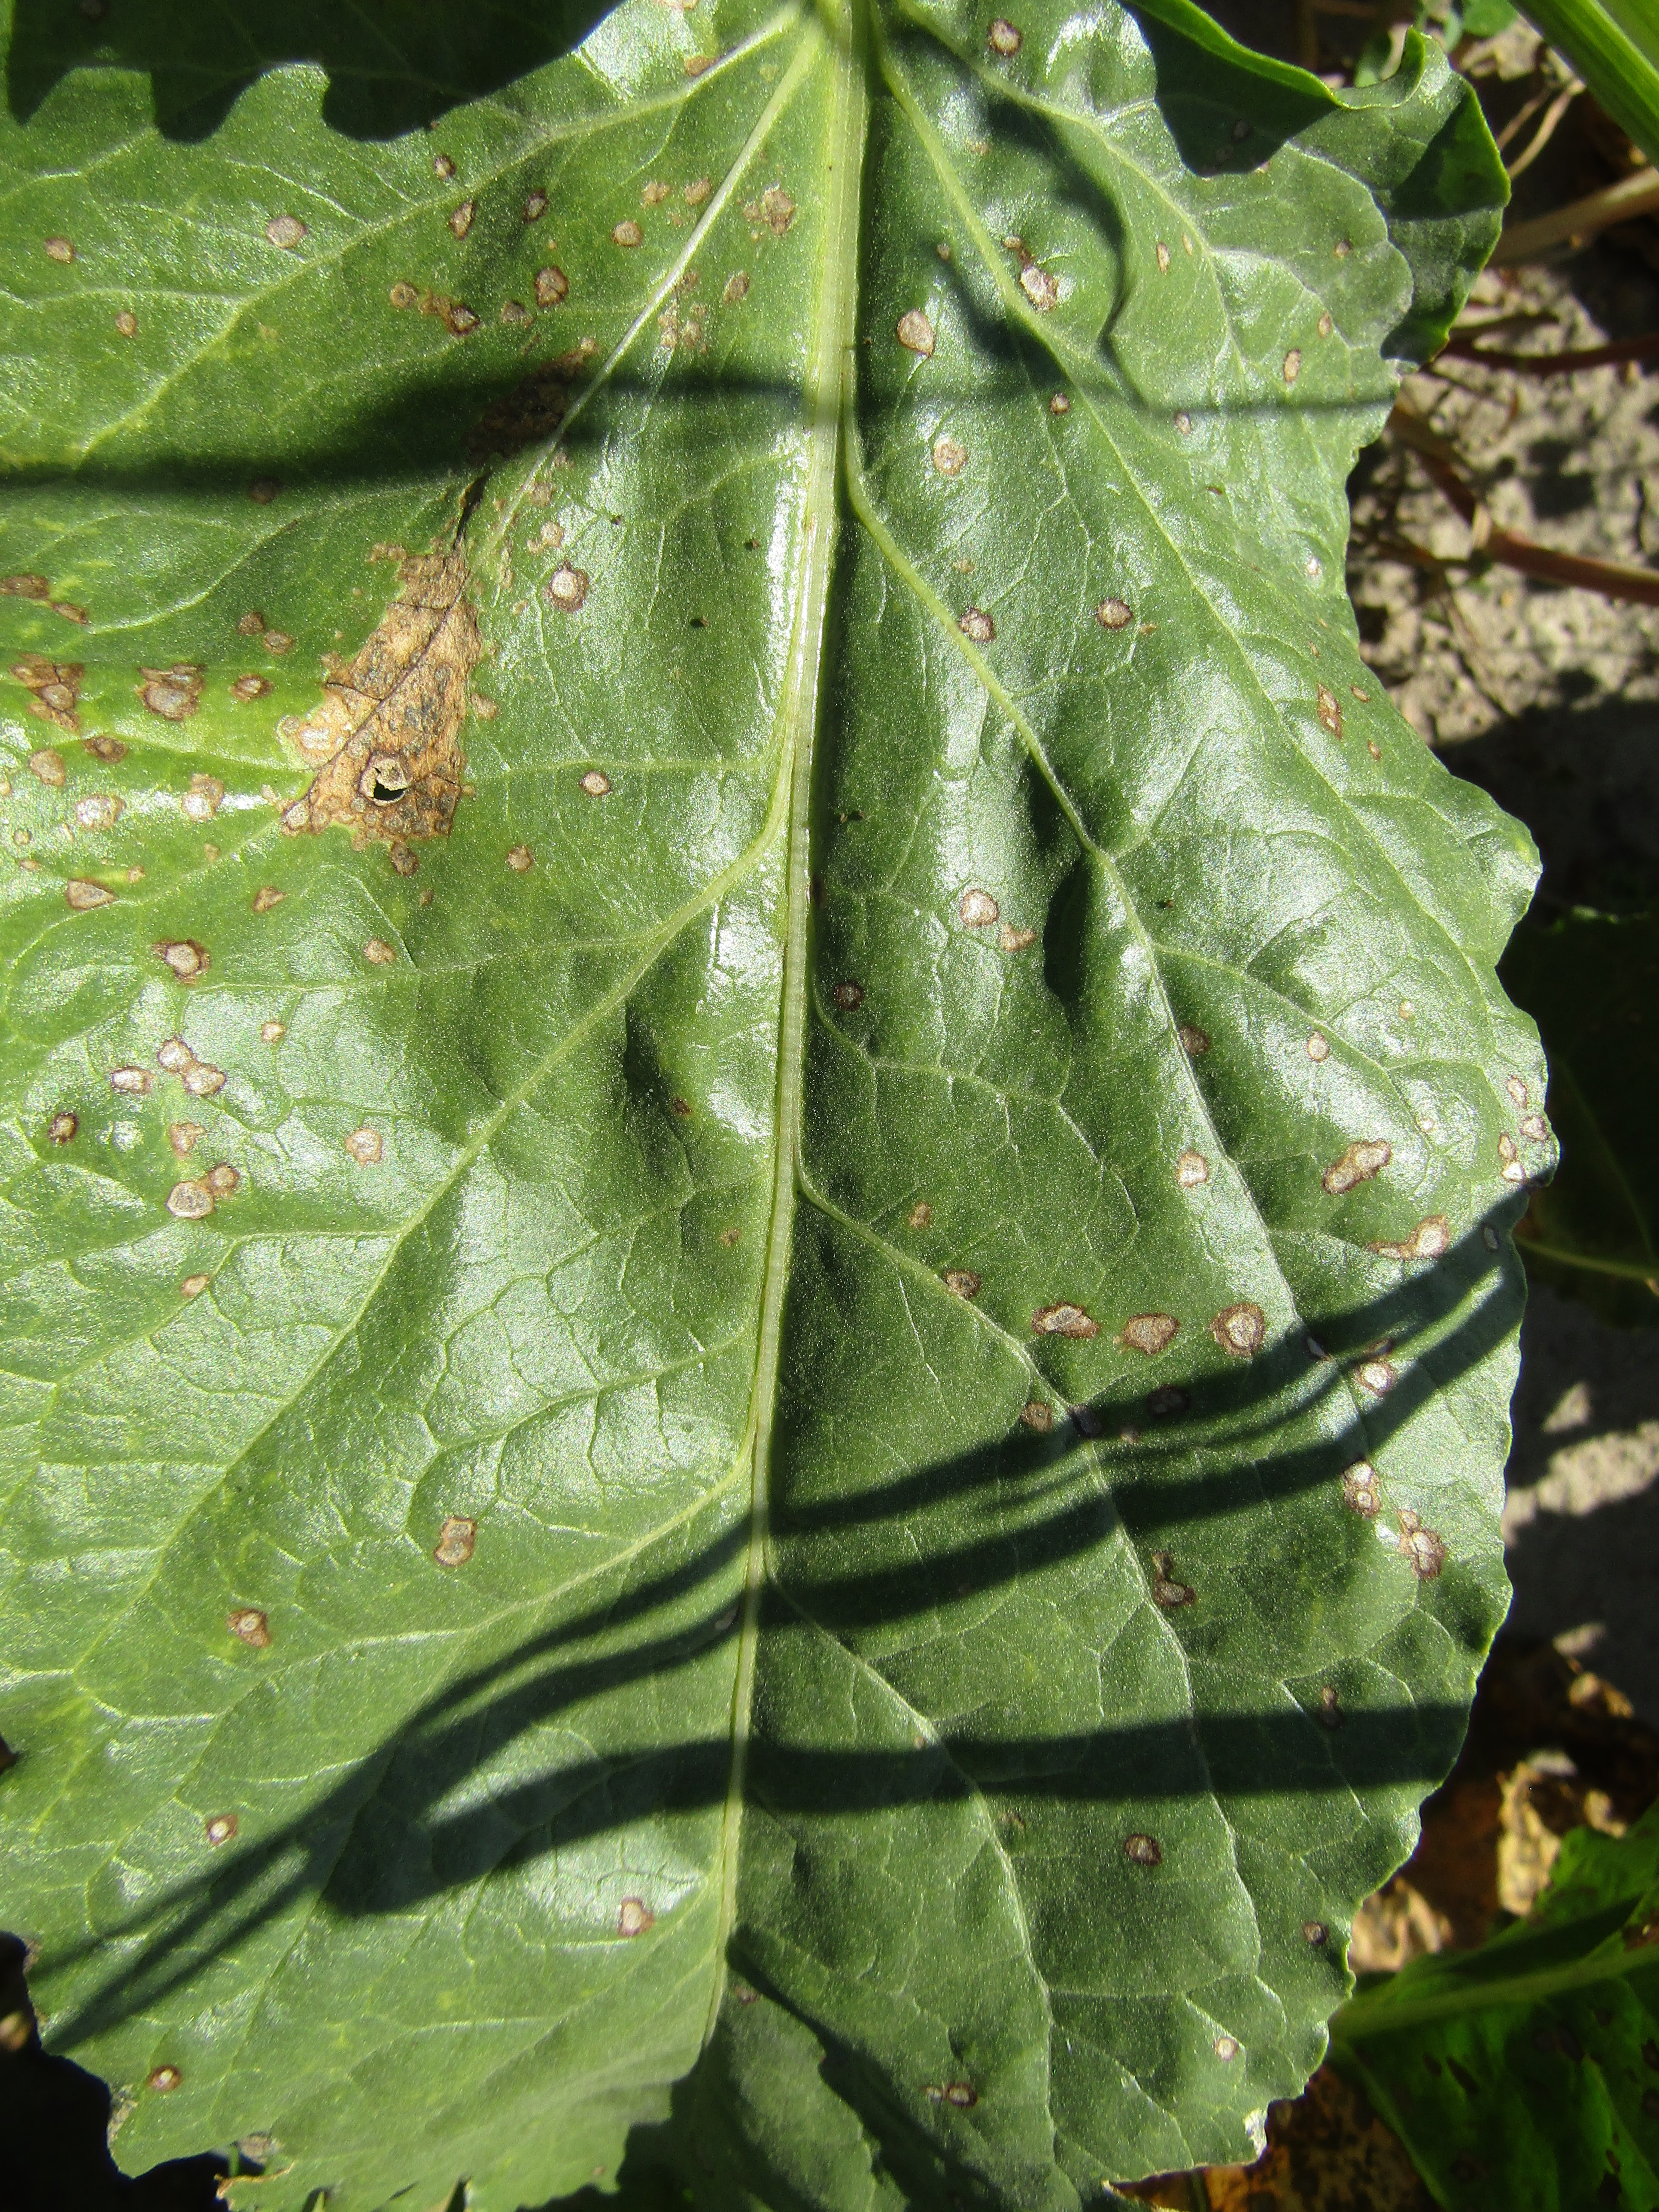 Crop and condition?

beet, cercospora
